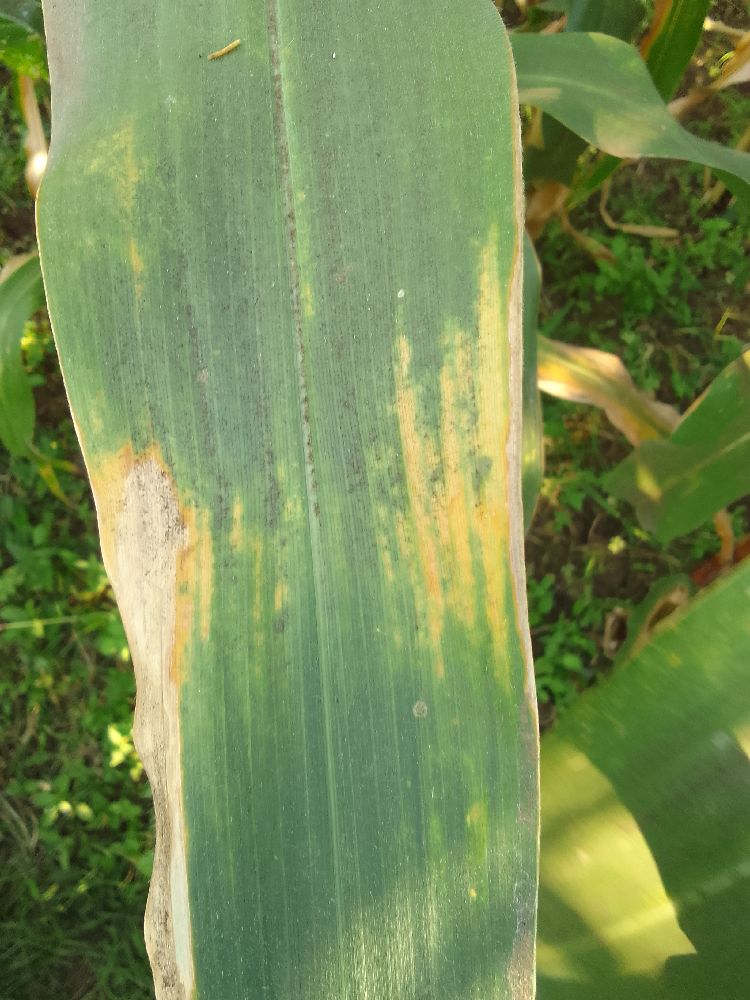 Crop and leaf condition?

maize, maize lethal necrosis
